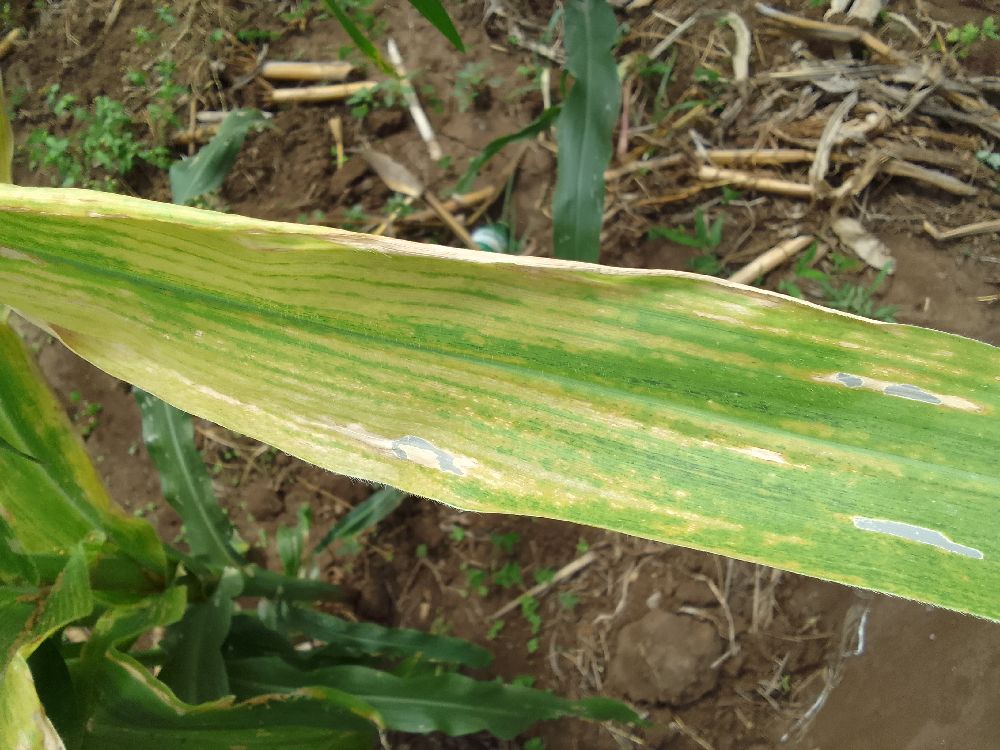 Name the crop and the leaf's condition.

maize, maize lethal necrosis
